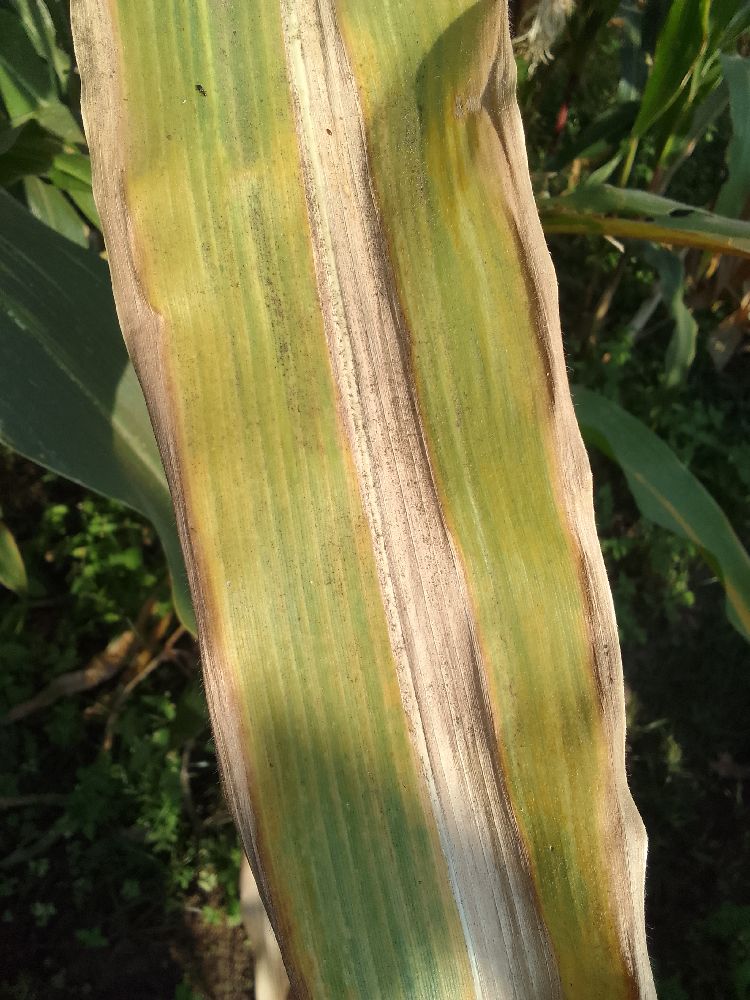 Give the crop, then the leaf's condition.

maize, maize lethal necrosis
